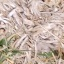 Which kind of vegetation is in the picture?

grass
